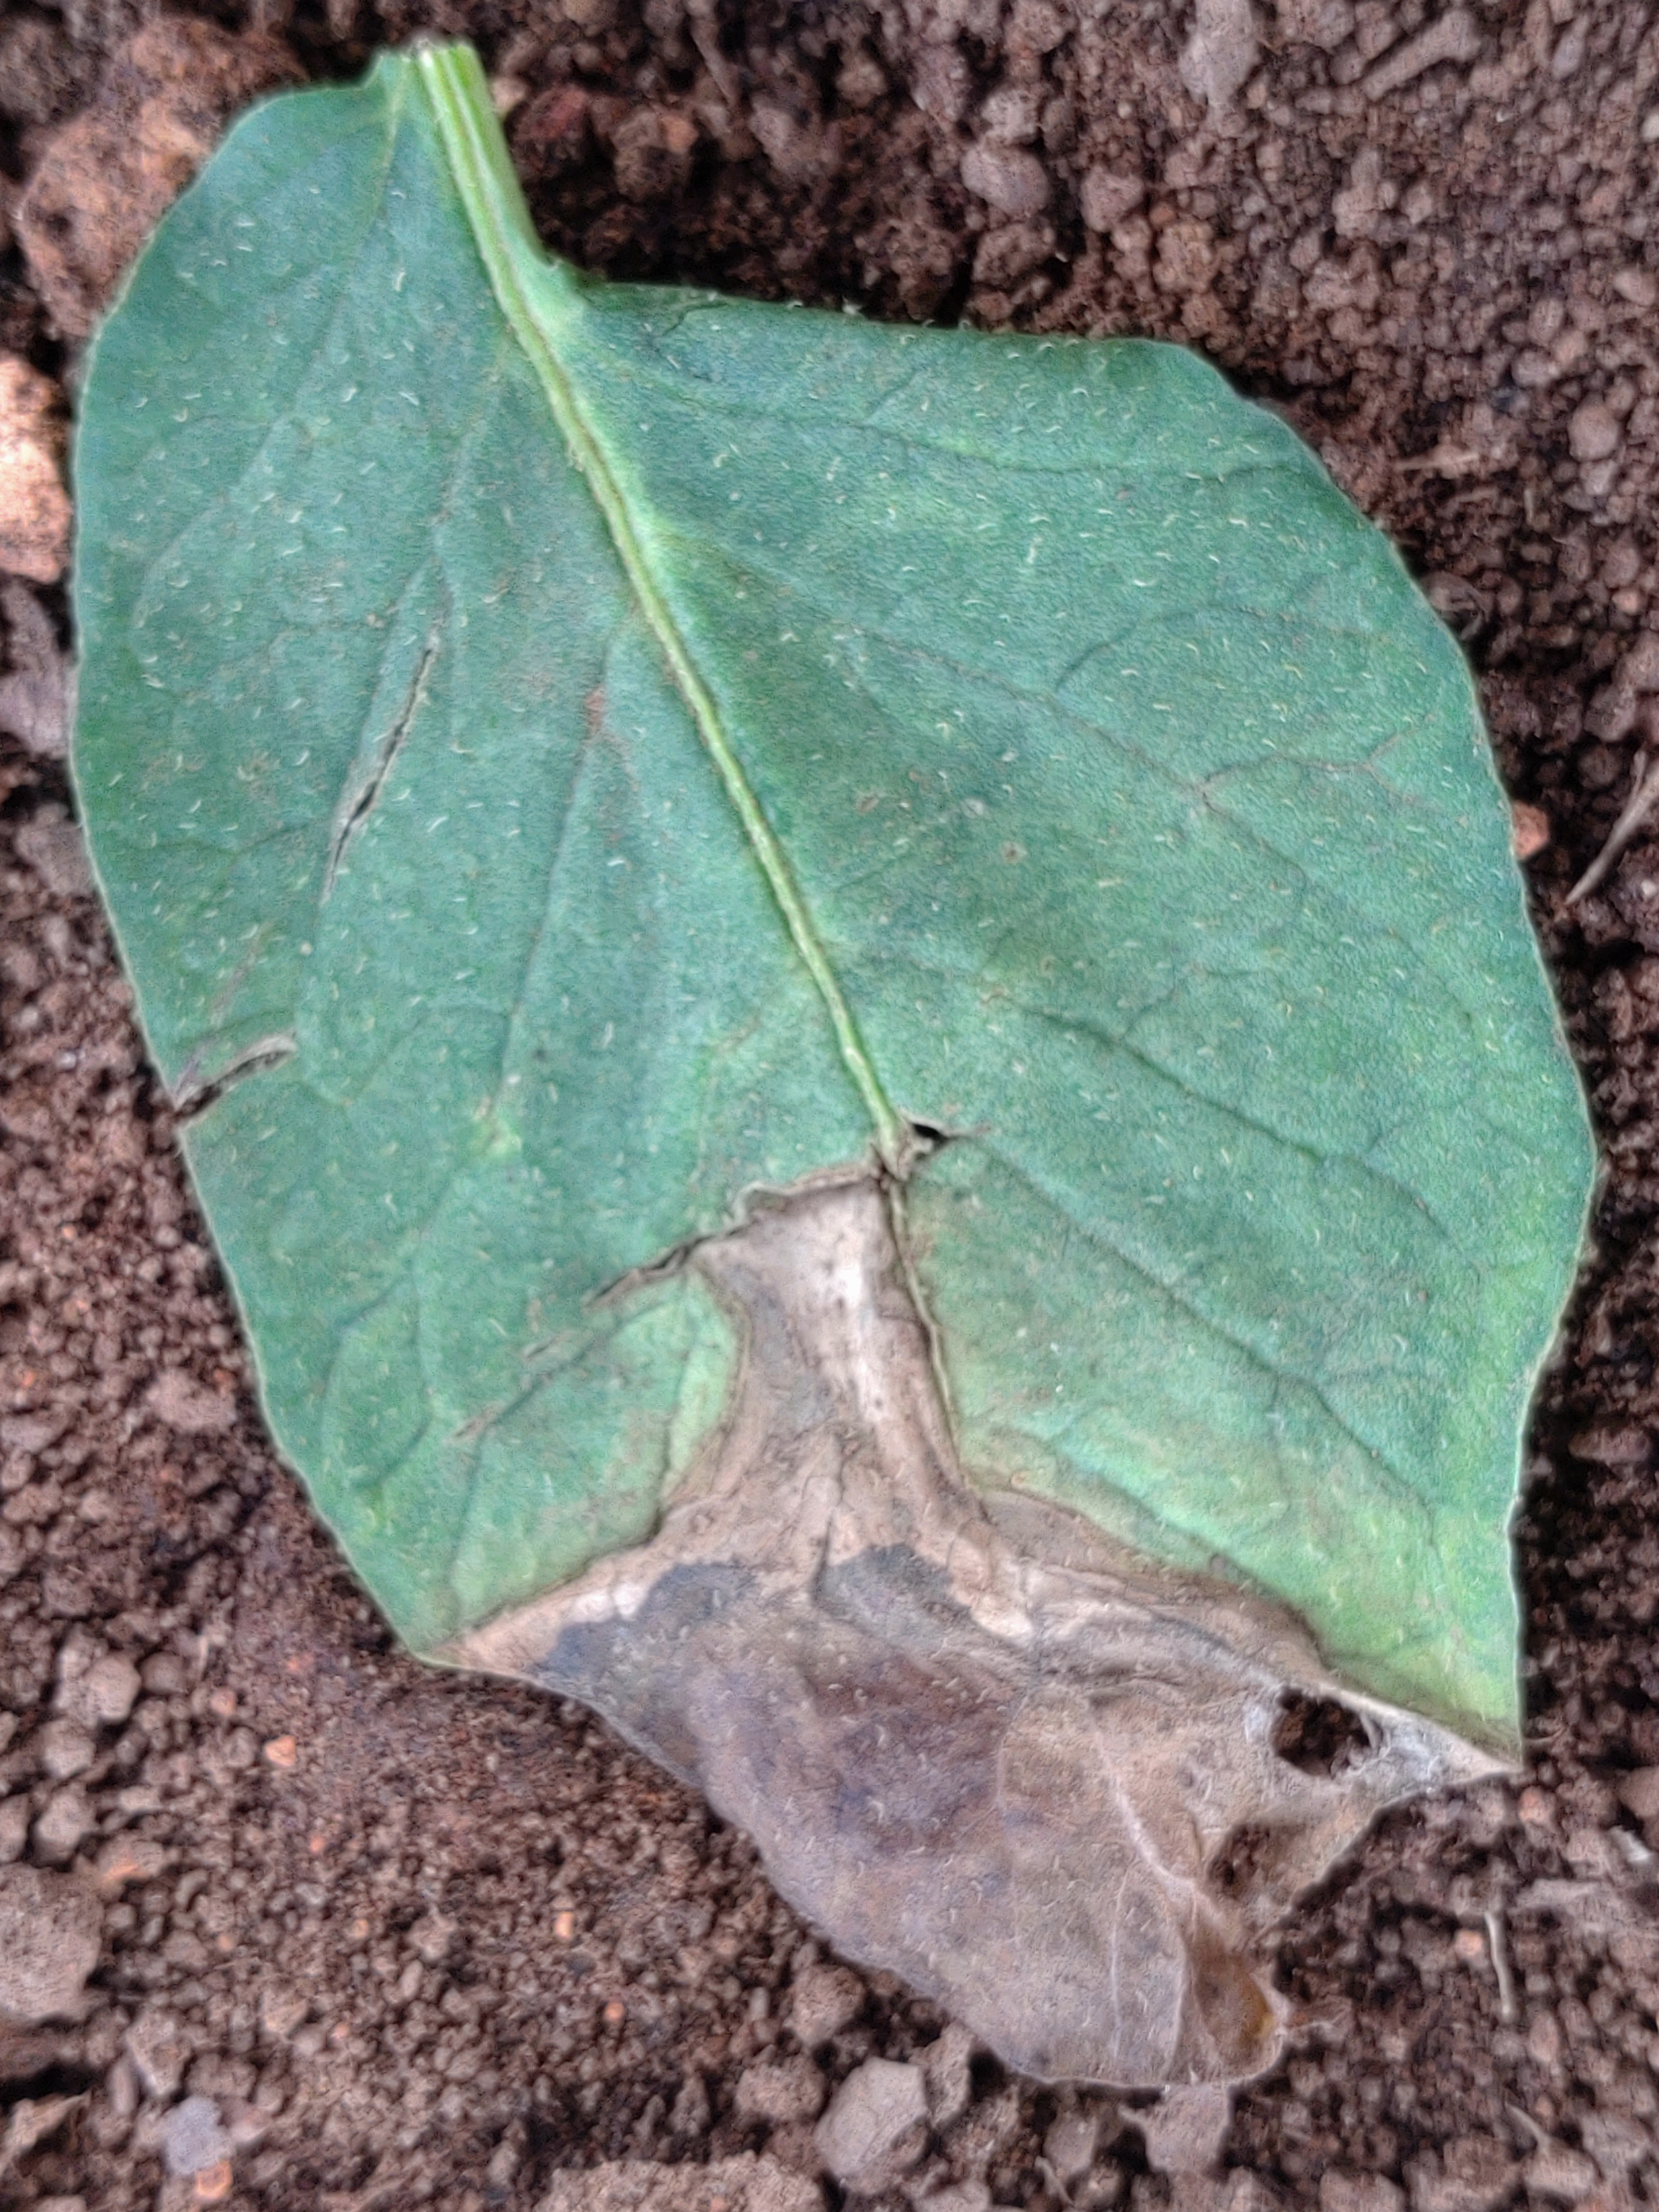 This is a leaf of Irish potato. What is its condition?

early blight
